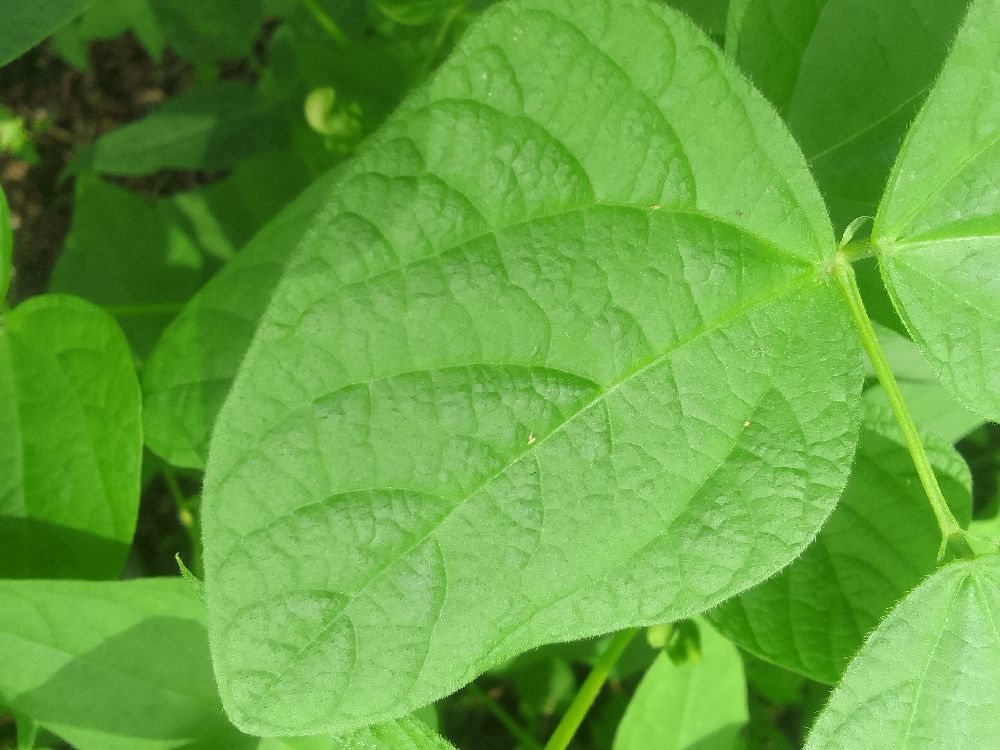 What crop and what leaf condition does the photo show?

common bean, healthy
